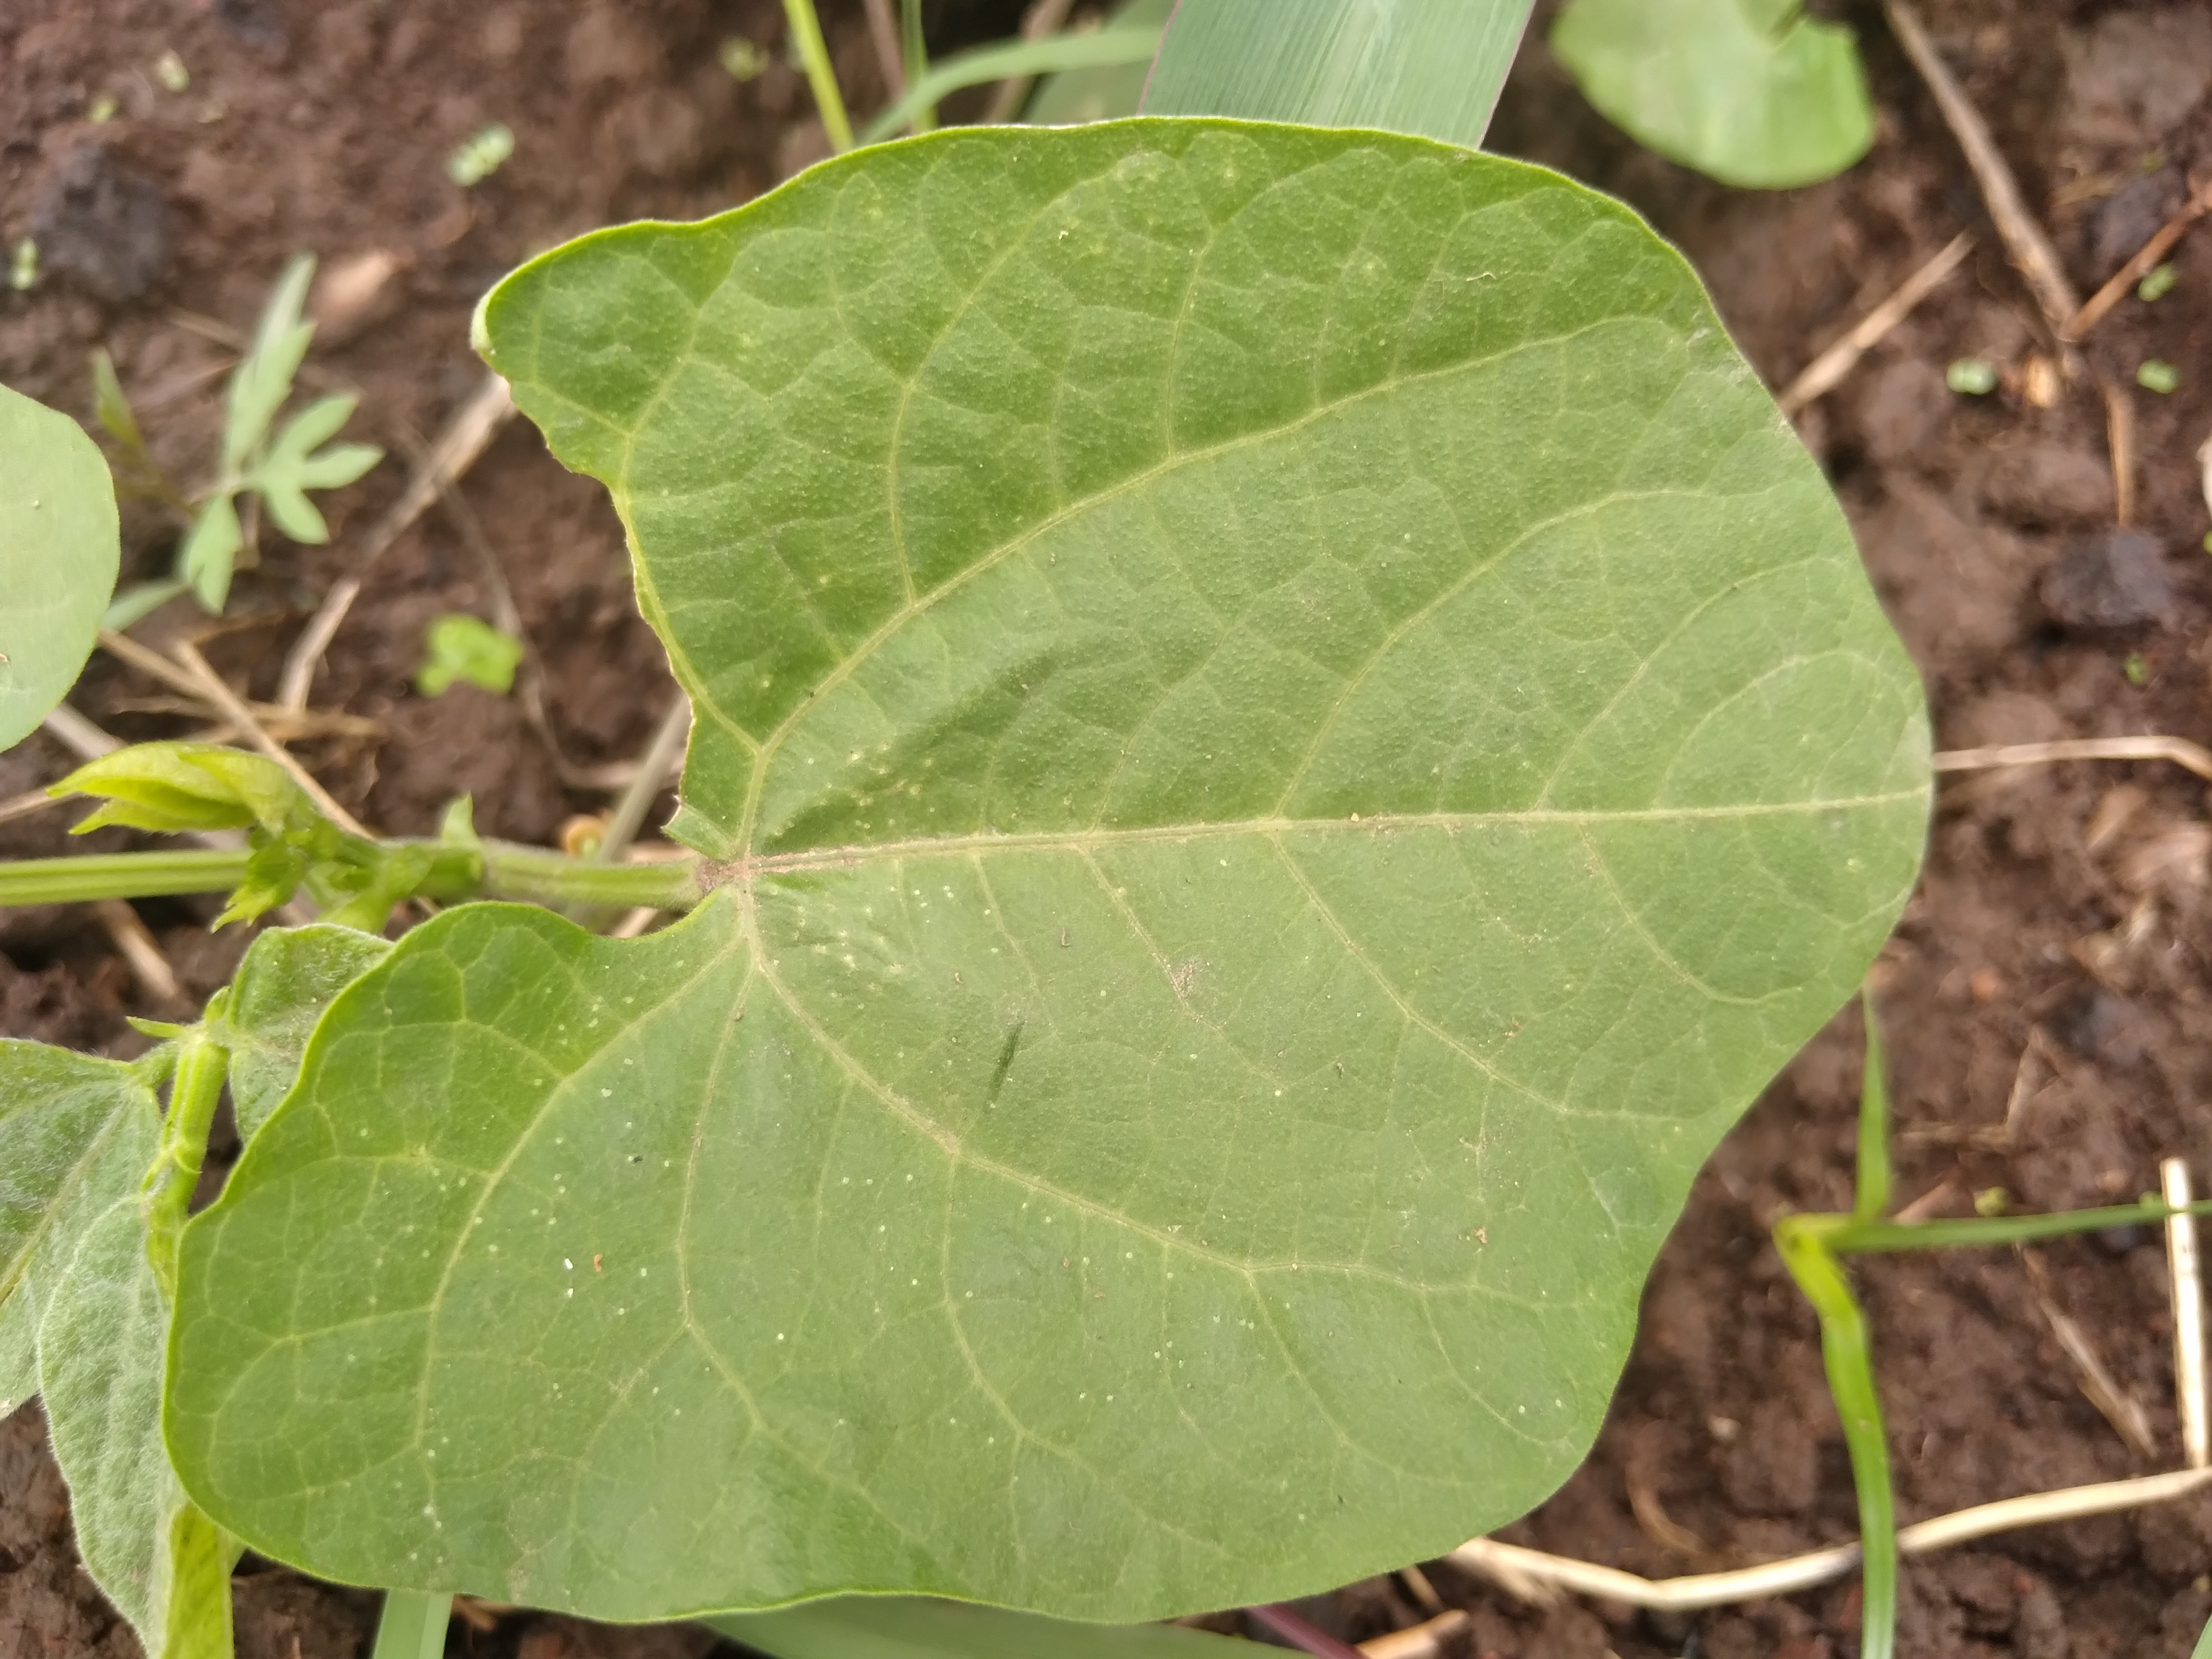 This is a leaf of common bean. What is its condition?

healthy
